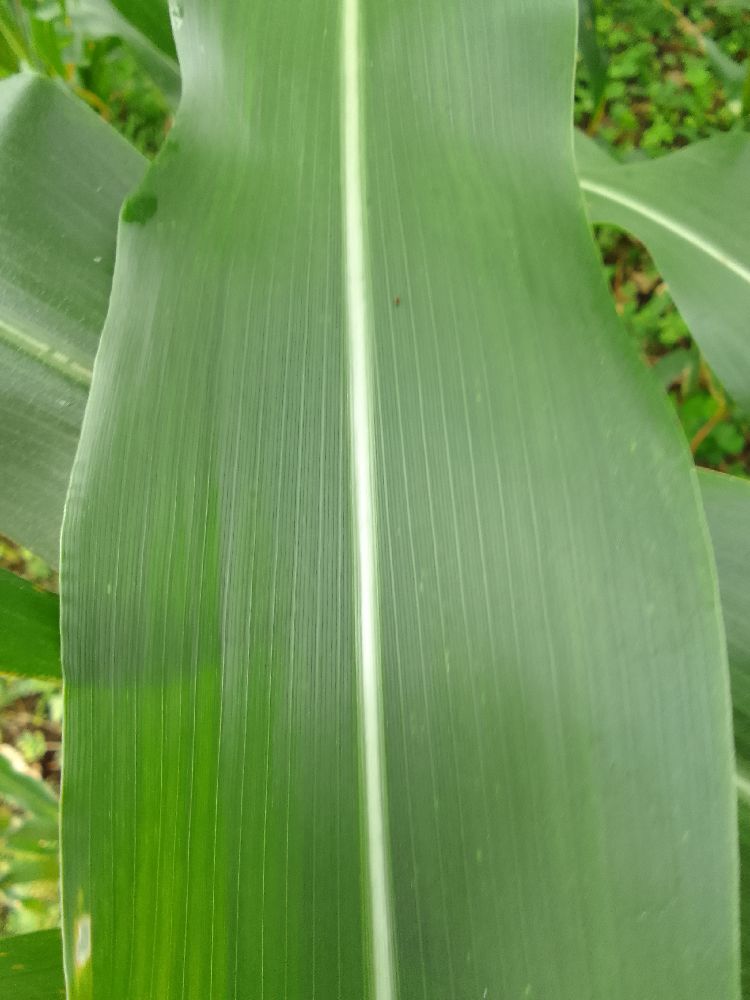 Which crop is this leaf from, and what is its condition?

maize, healthy
